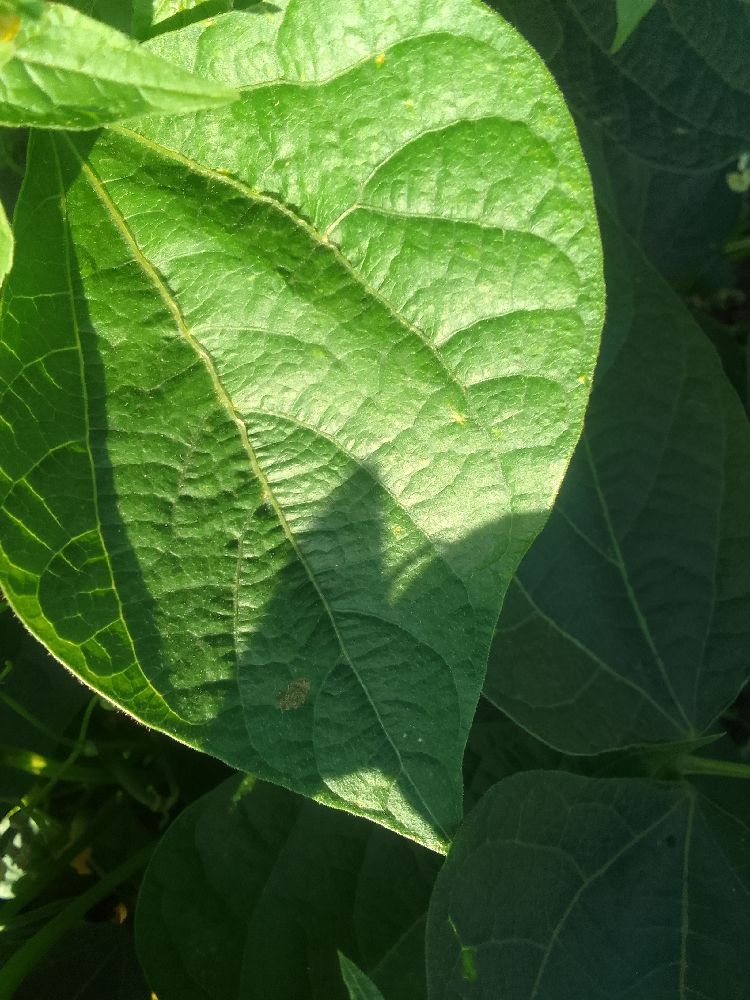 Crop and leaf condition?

common bean, healthy
